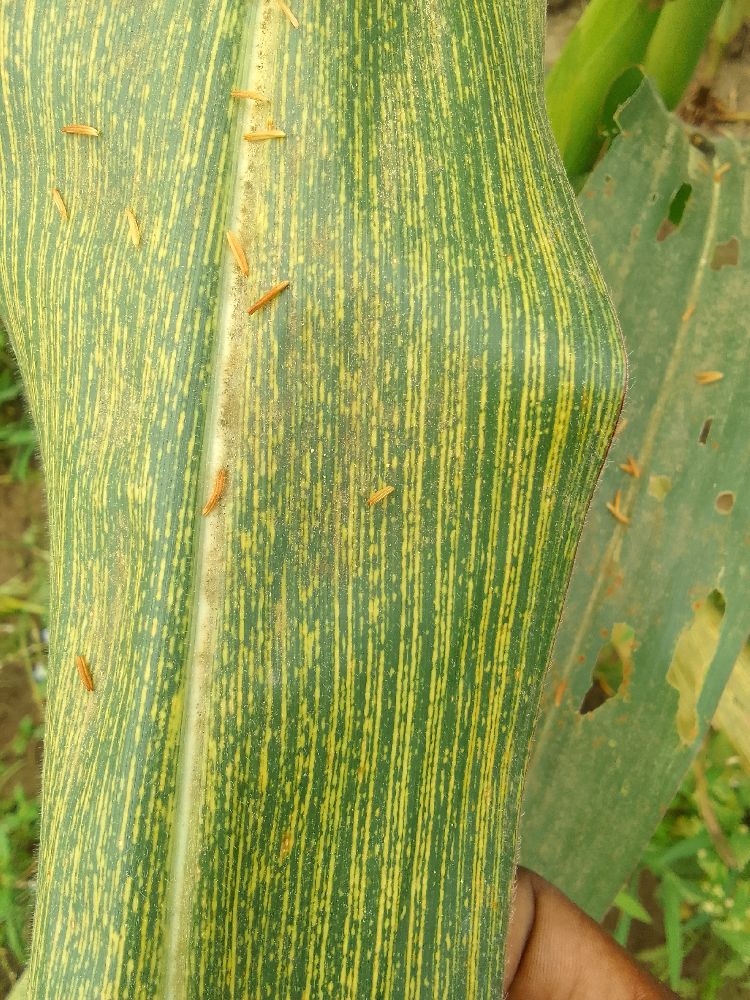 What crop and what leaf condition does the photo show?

maize, maize streak virus
